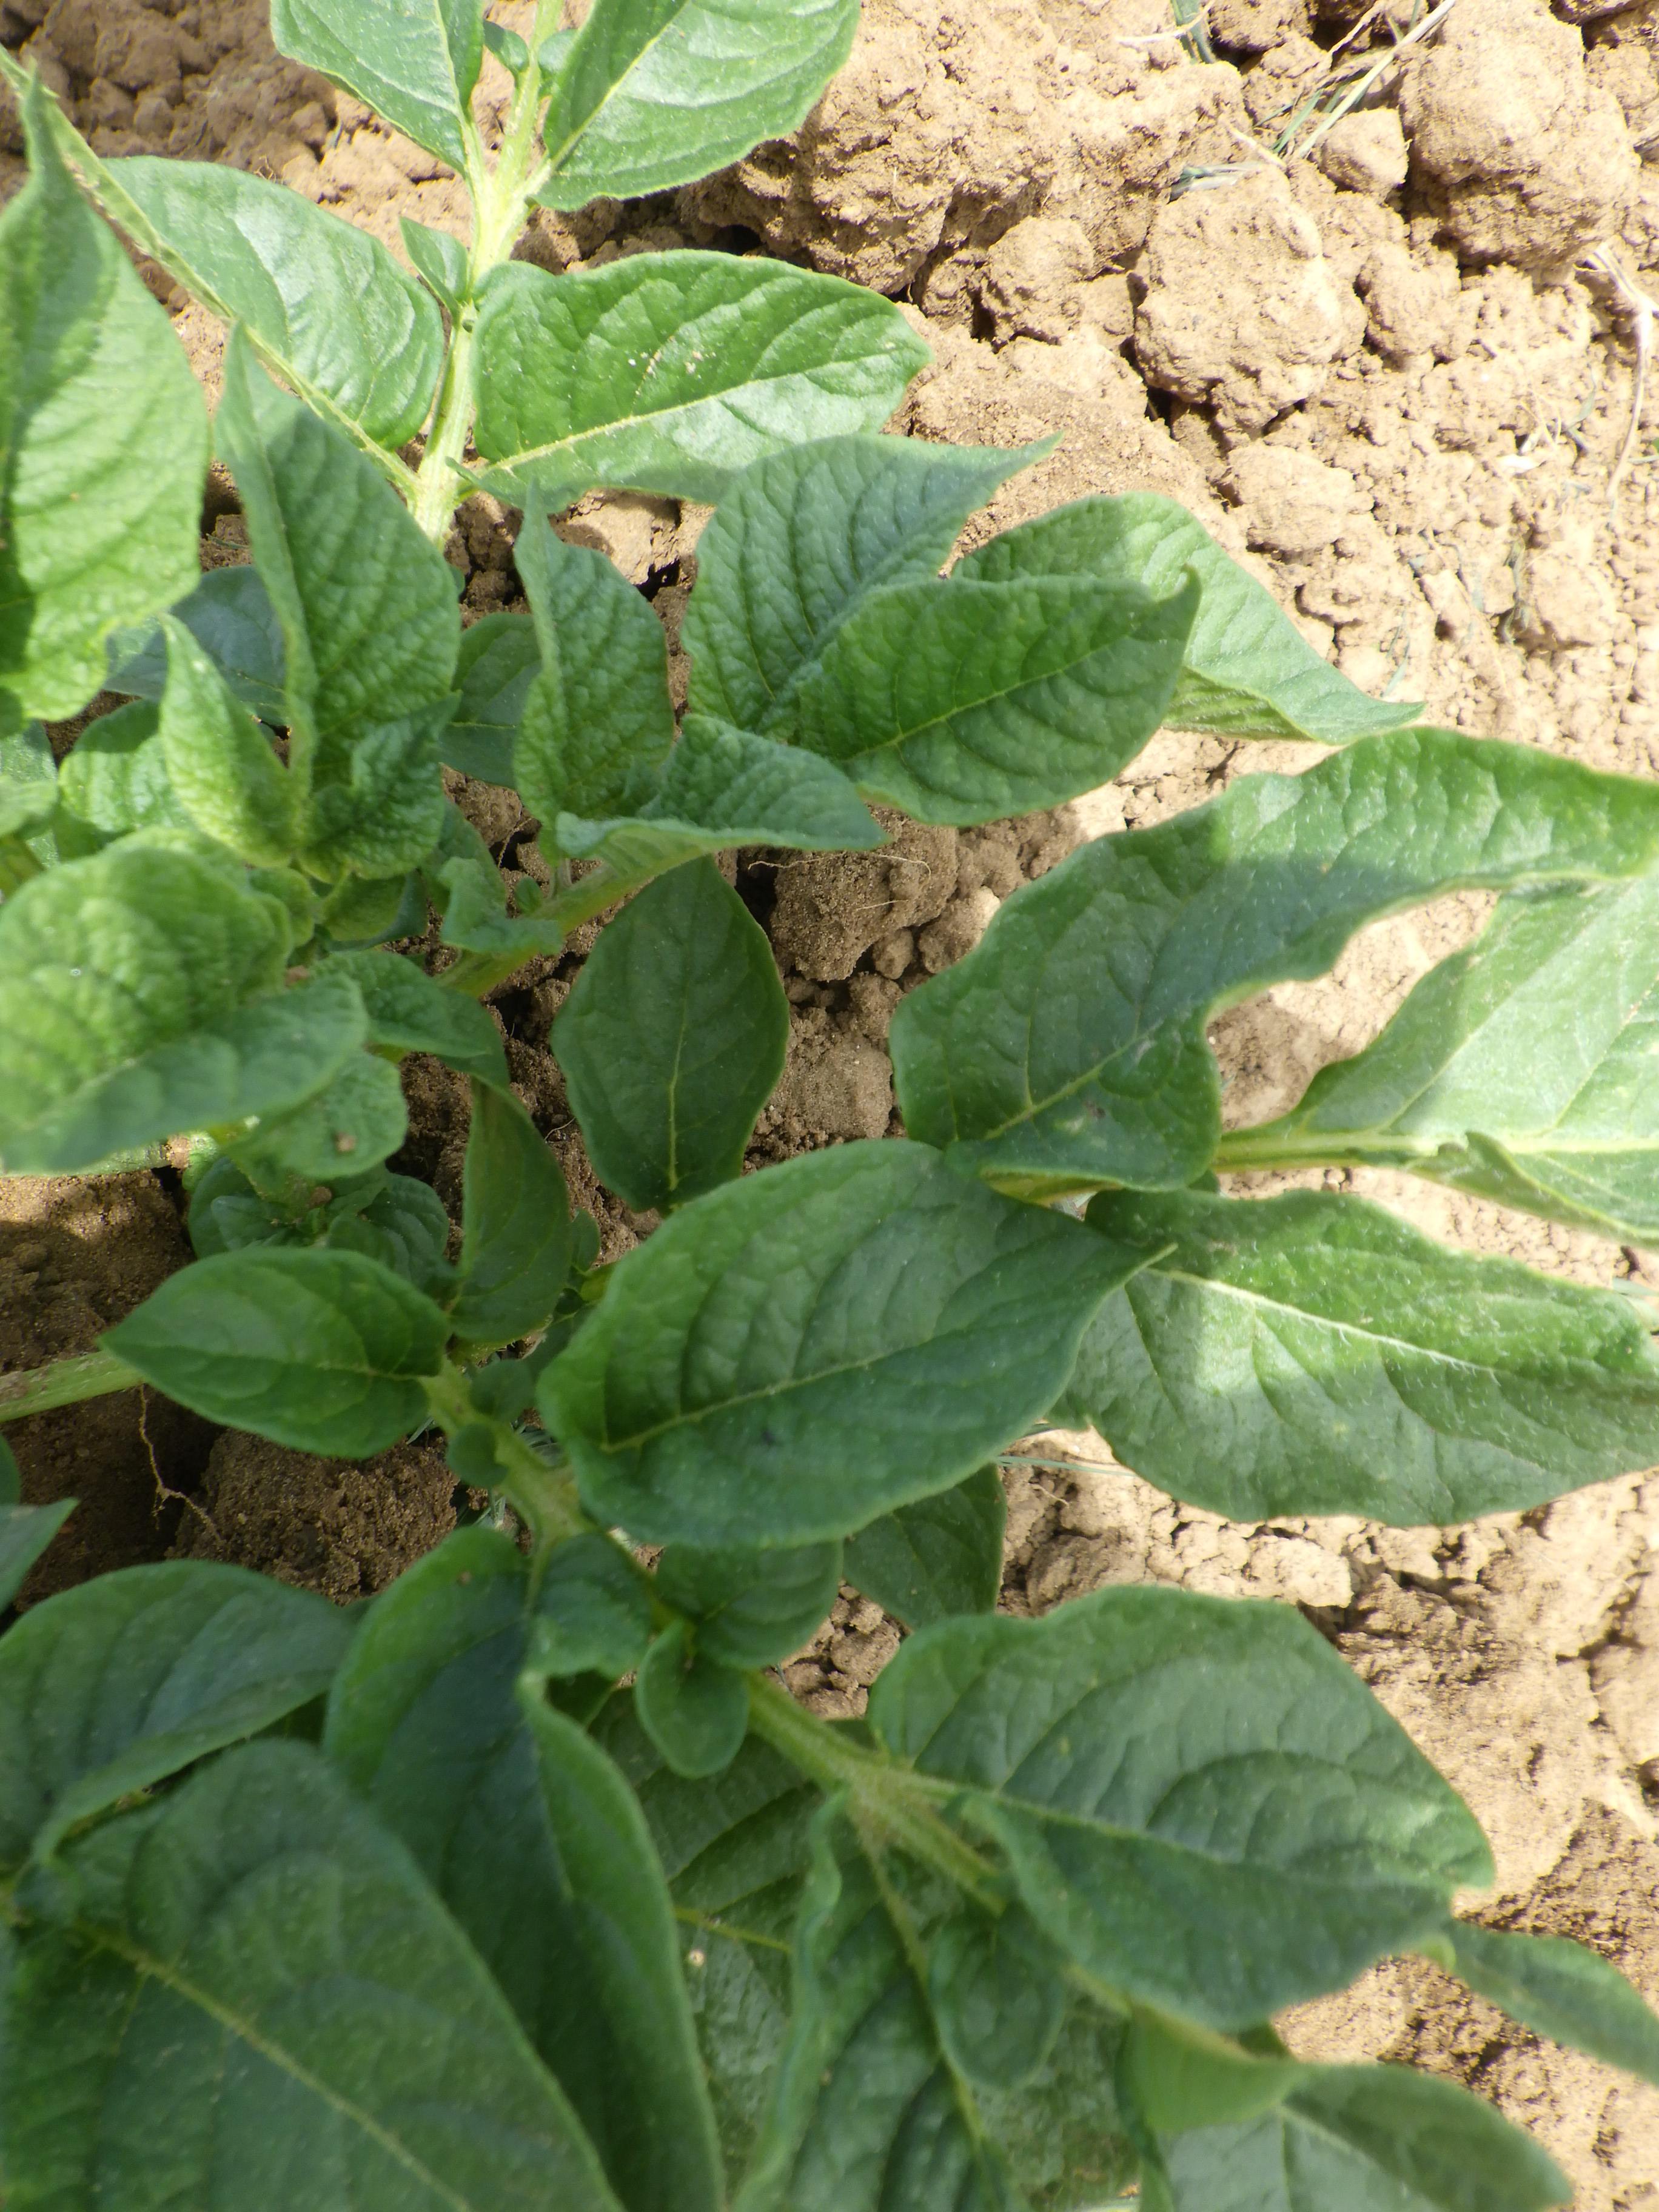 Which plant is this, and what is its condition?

potato, healthy
